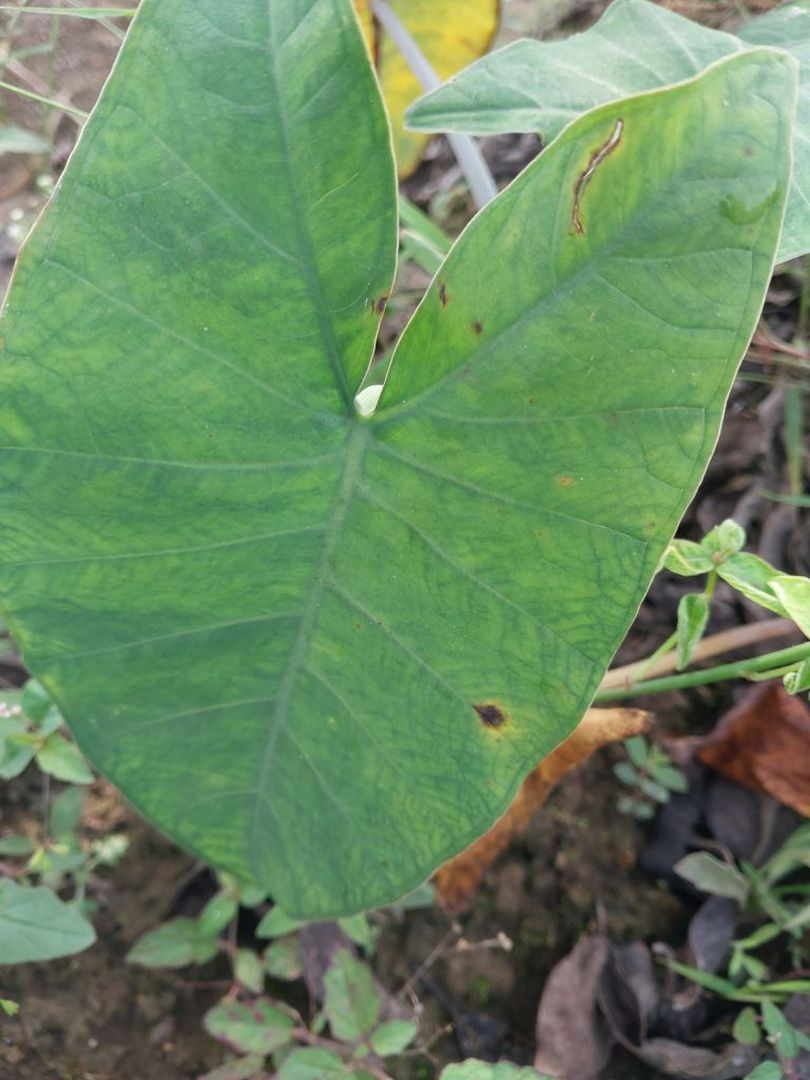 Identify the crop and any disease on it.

taro, leaf blight
